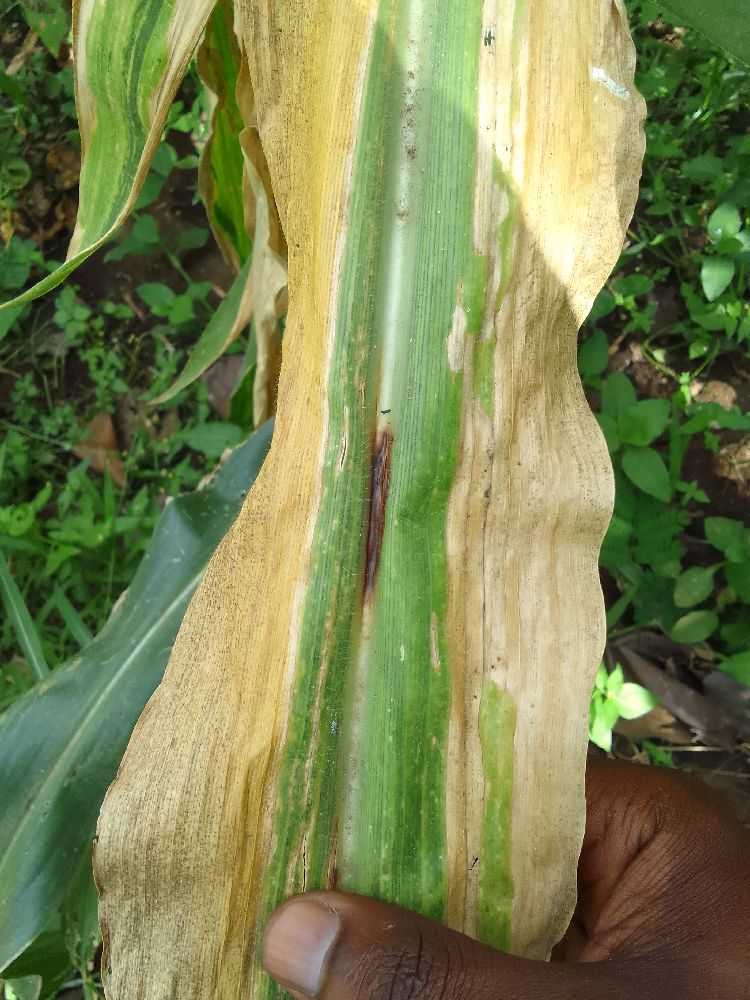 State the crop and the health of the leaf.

maize, maize lethal necrosis
